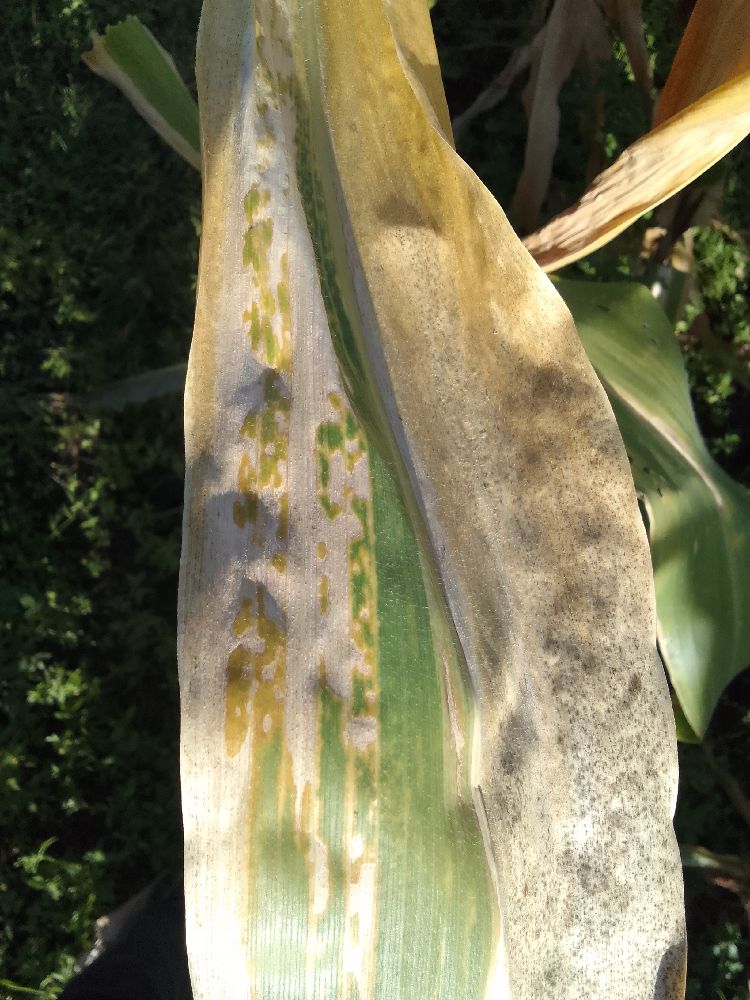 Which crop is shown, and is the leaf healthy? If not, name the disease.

maize, maize lethal necrosis
